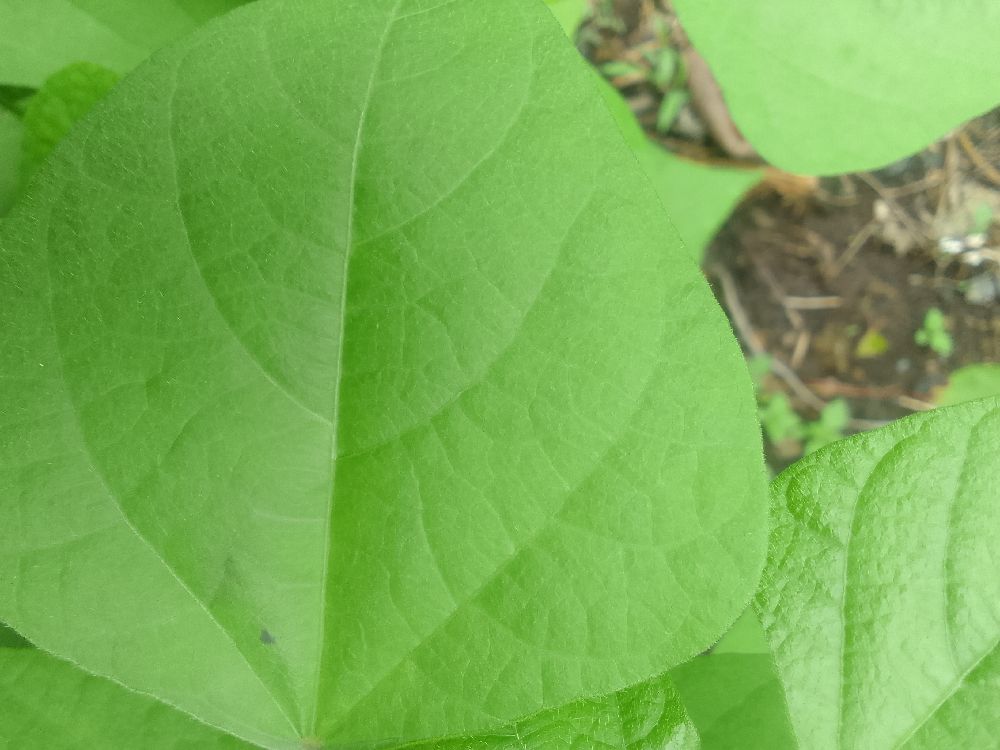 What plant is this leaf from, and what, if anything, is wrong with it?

common bean, healthy
